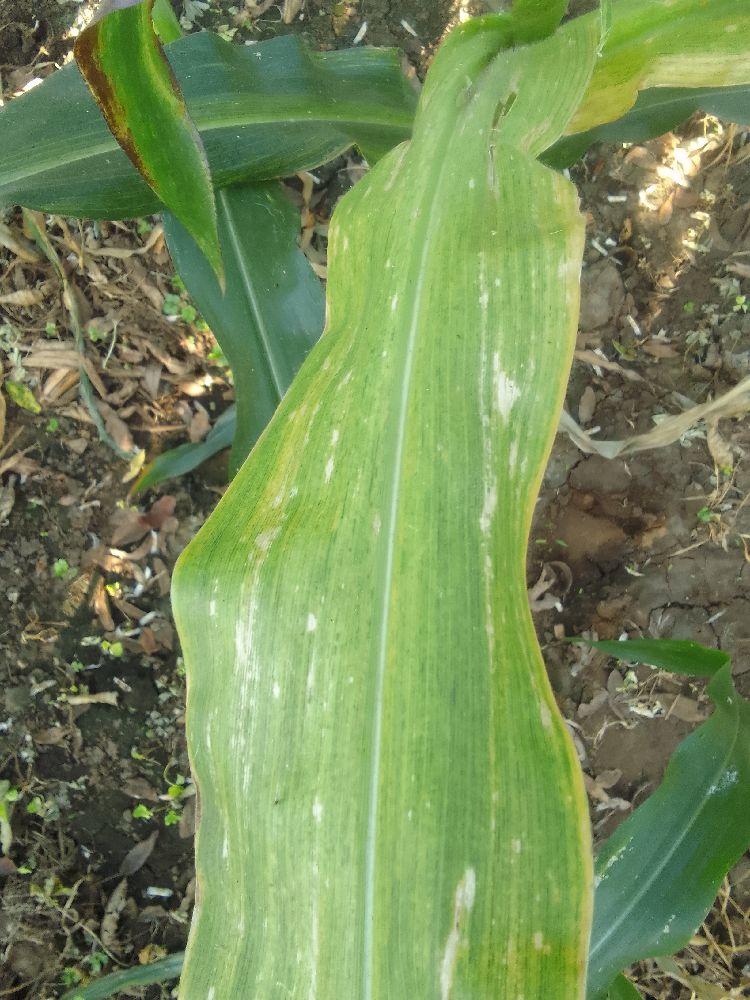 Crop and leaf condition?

maize, maize lethal necrosis
